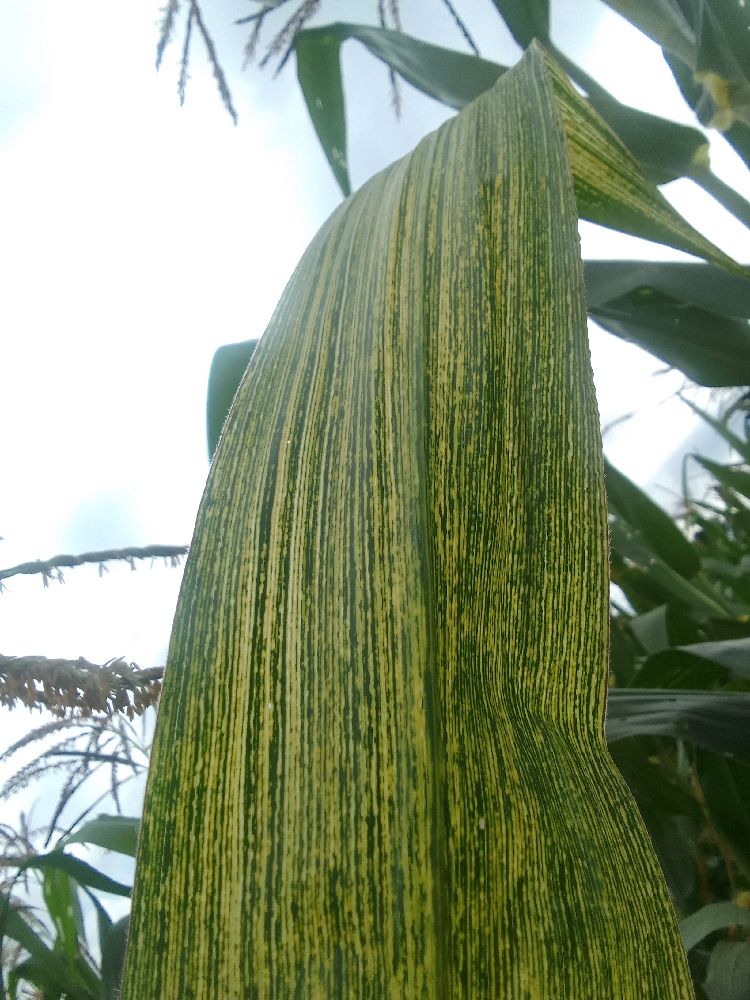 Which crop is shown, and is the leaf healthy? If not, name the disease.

maize, maize streak virus
